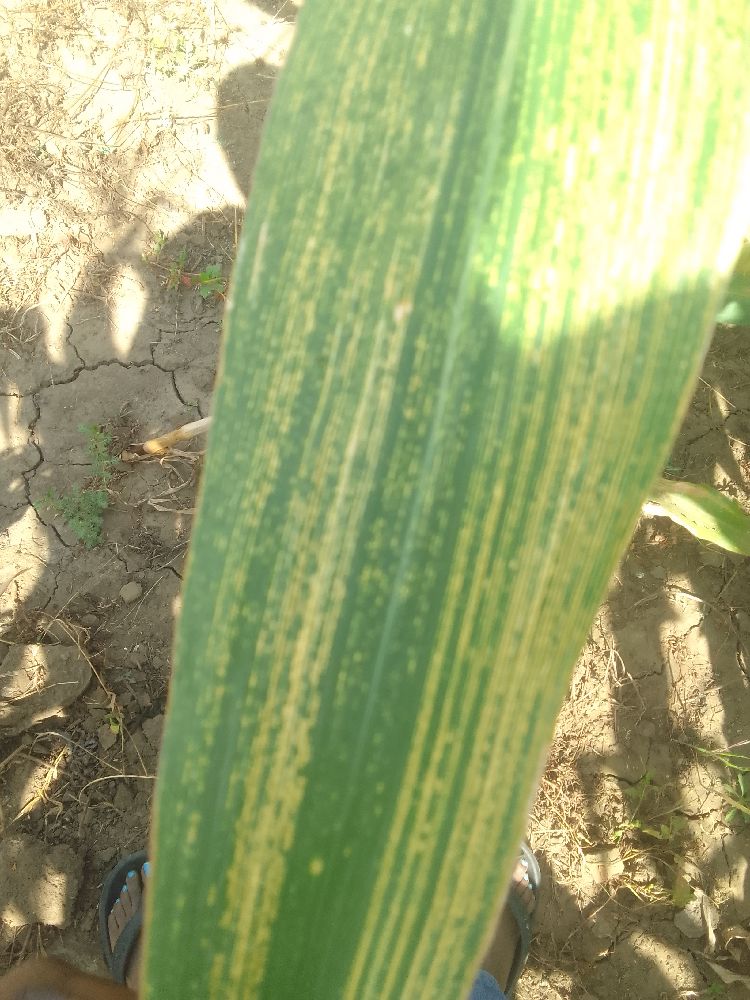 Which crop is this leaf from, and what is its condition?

maize, maize streak virus
